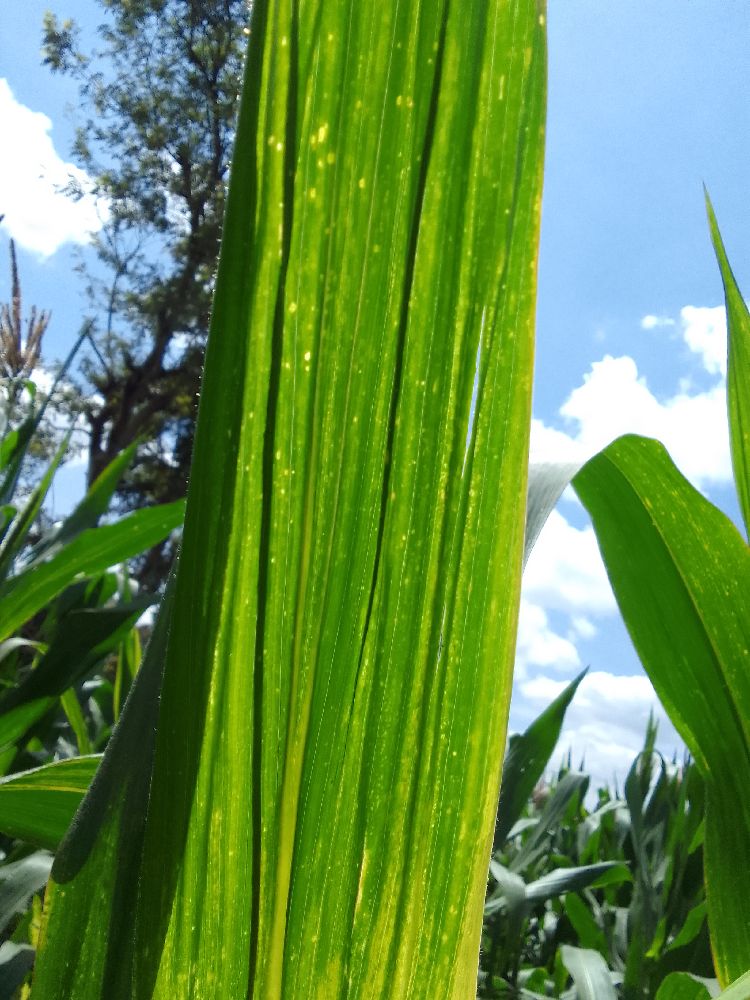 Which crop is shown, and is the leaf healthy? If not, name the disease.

maize, maize lethal necrosis
